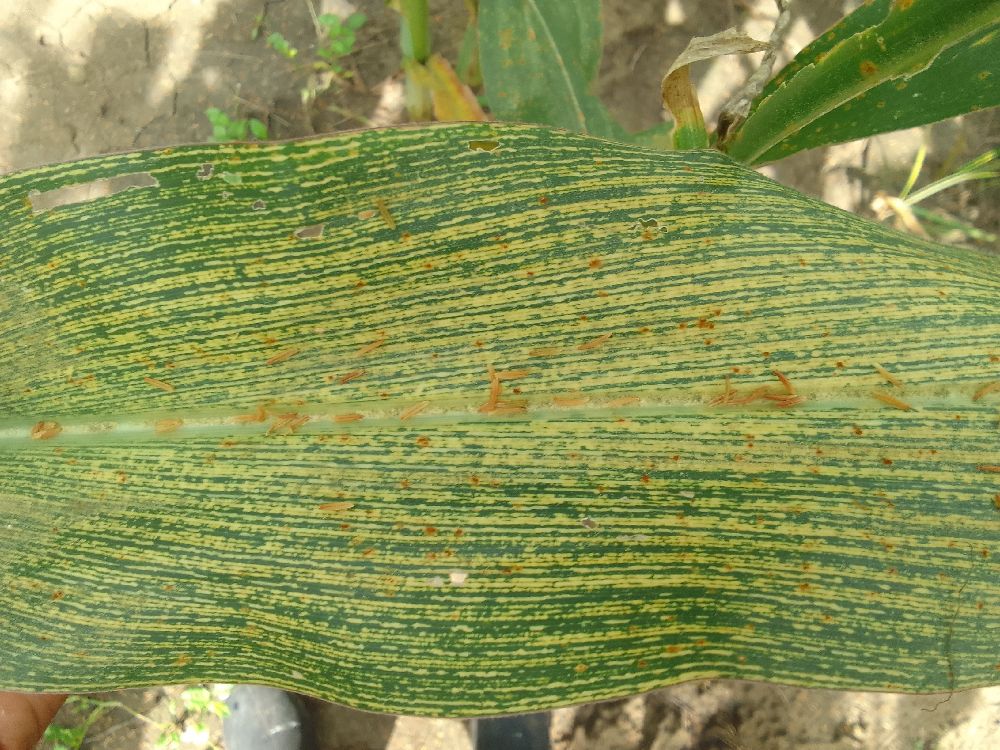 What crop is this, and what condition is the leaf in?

maize, maize streak virus
